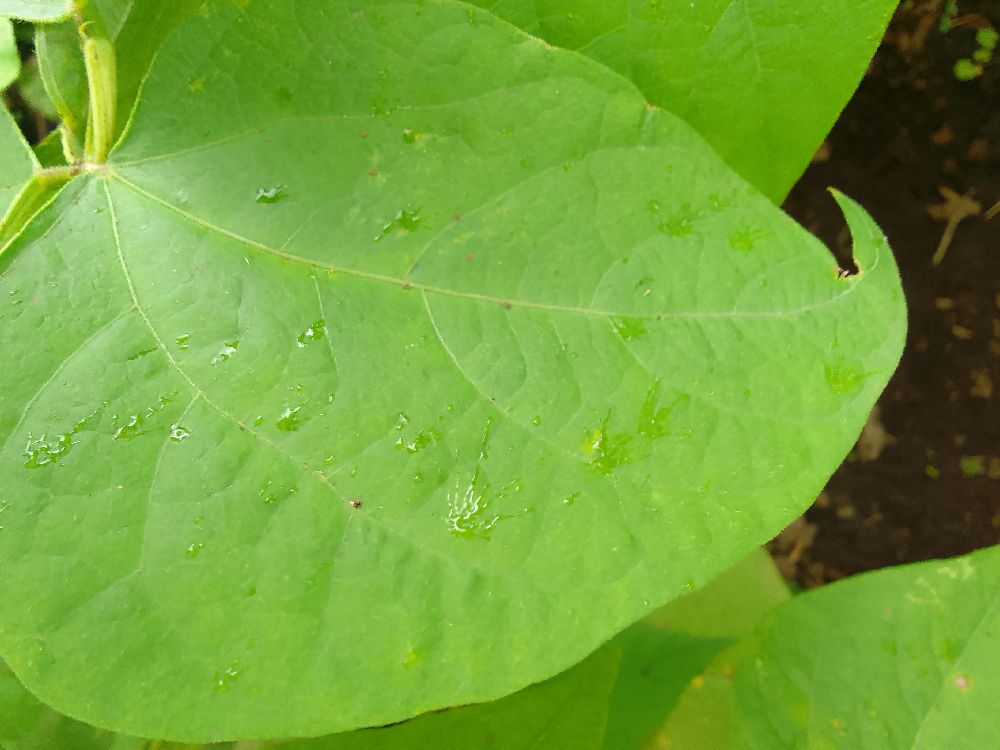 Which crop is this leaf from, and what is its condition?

common bean, healthy
